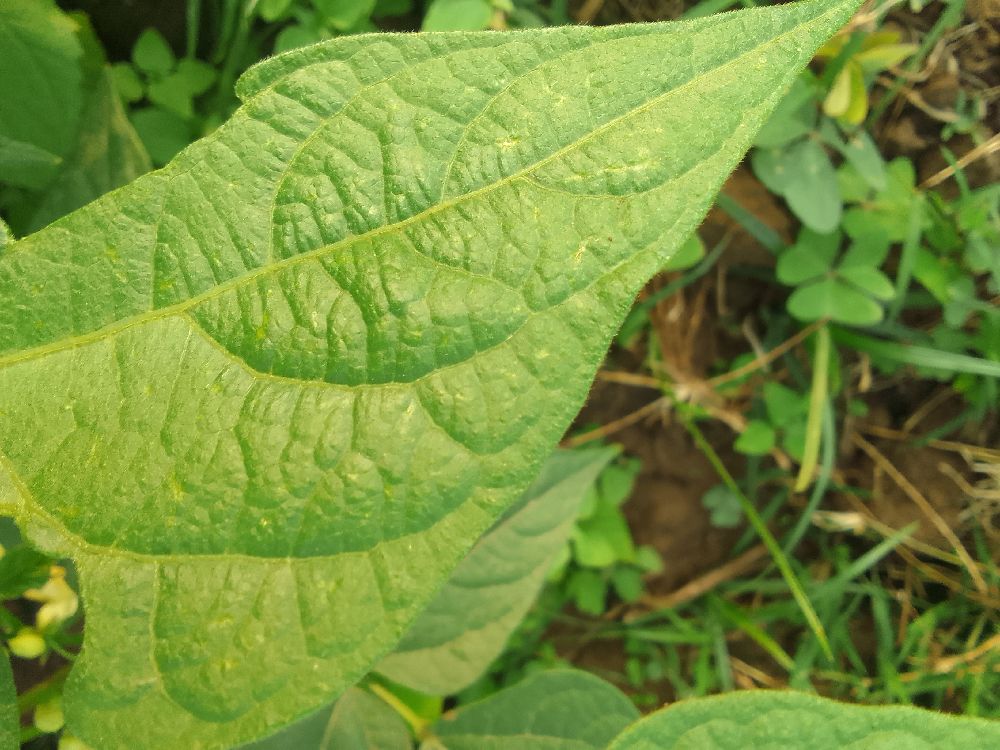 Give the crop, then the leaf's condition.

common bean, healthy
